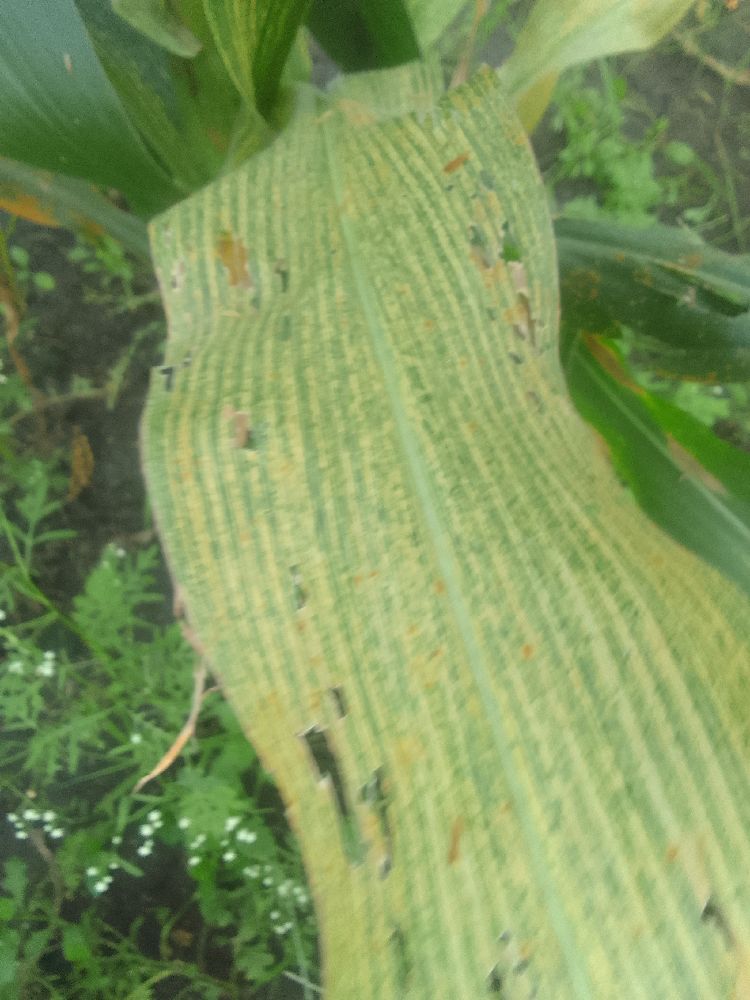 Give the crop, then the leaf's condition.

maize, maize streak virus
